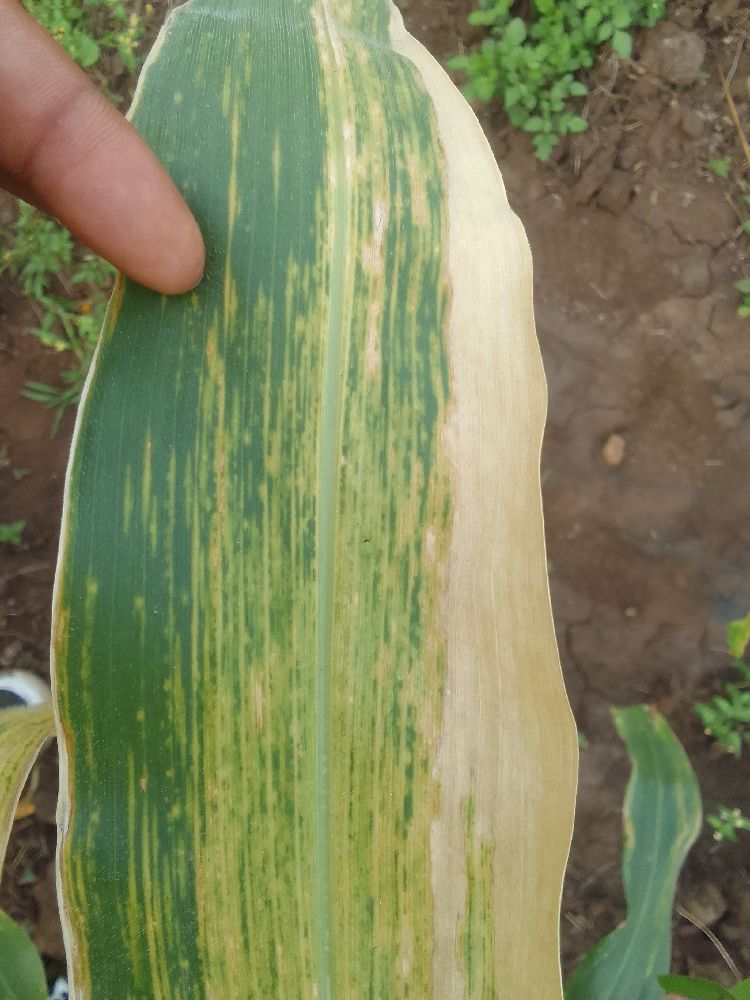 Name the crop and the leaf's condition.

maize, maize lethal necrosis
